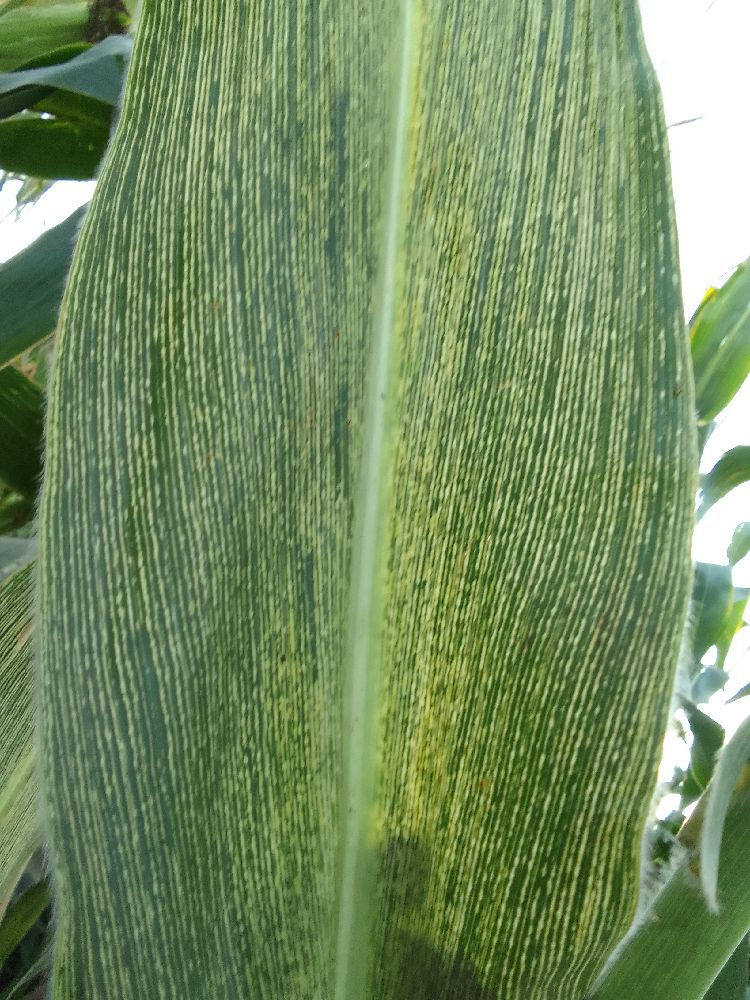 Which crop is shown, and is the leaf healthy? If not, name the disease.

maize, maize streak virus
